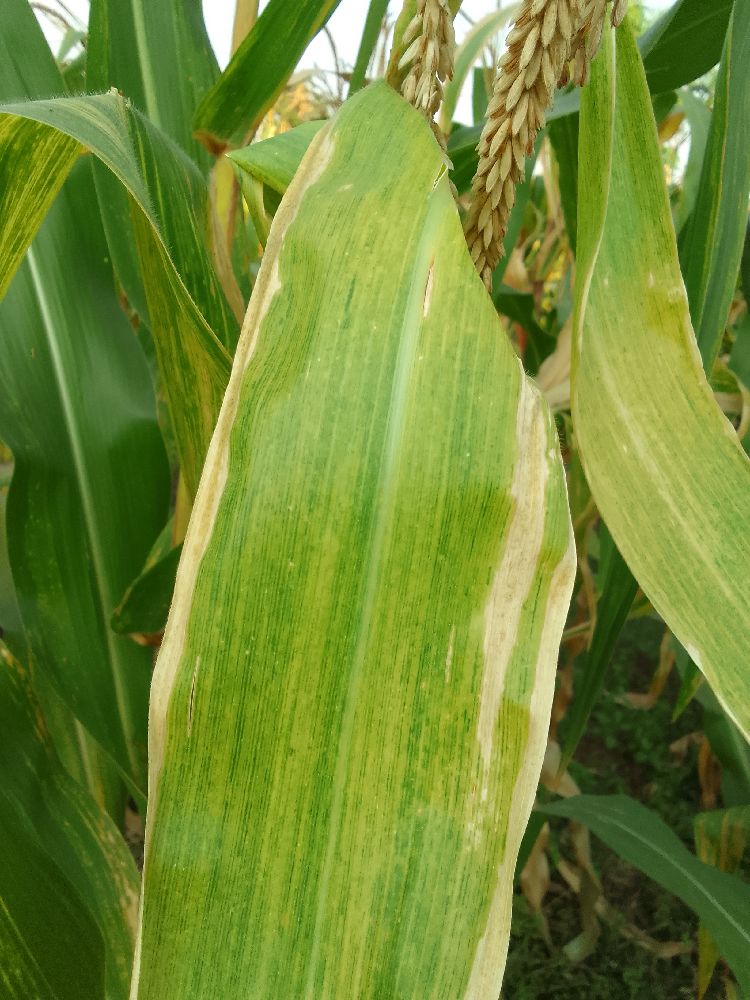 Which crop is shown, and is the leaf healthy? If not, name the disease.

maize, maize lethal necrosis
